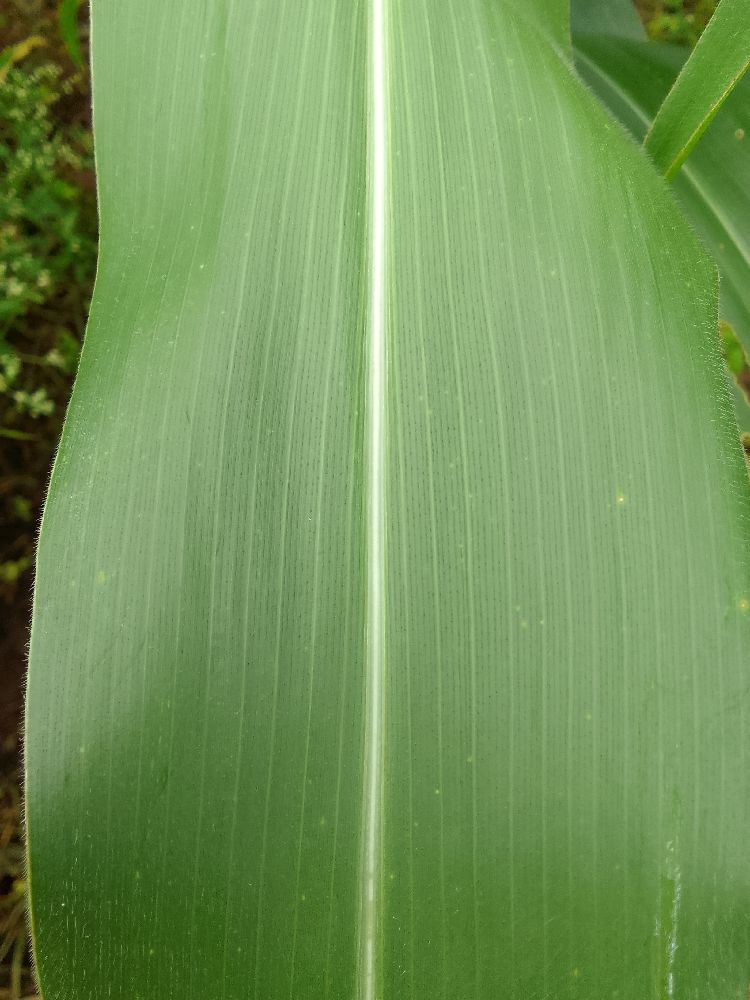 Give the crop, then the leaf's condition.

maize, healthy
